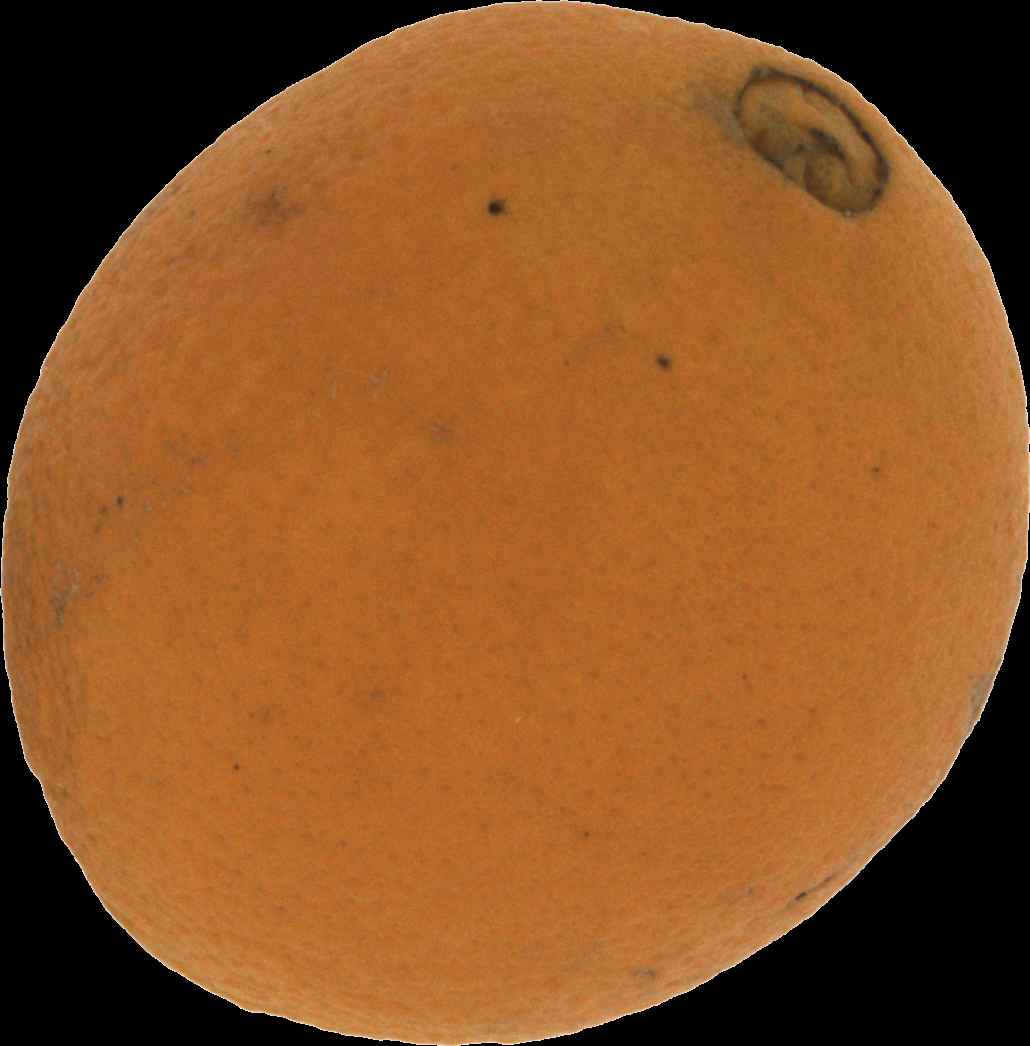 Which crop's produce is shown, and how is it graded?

orange, bad
